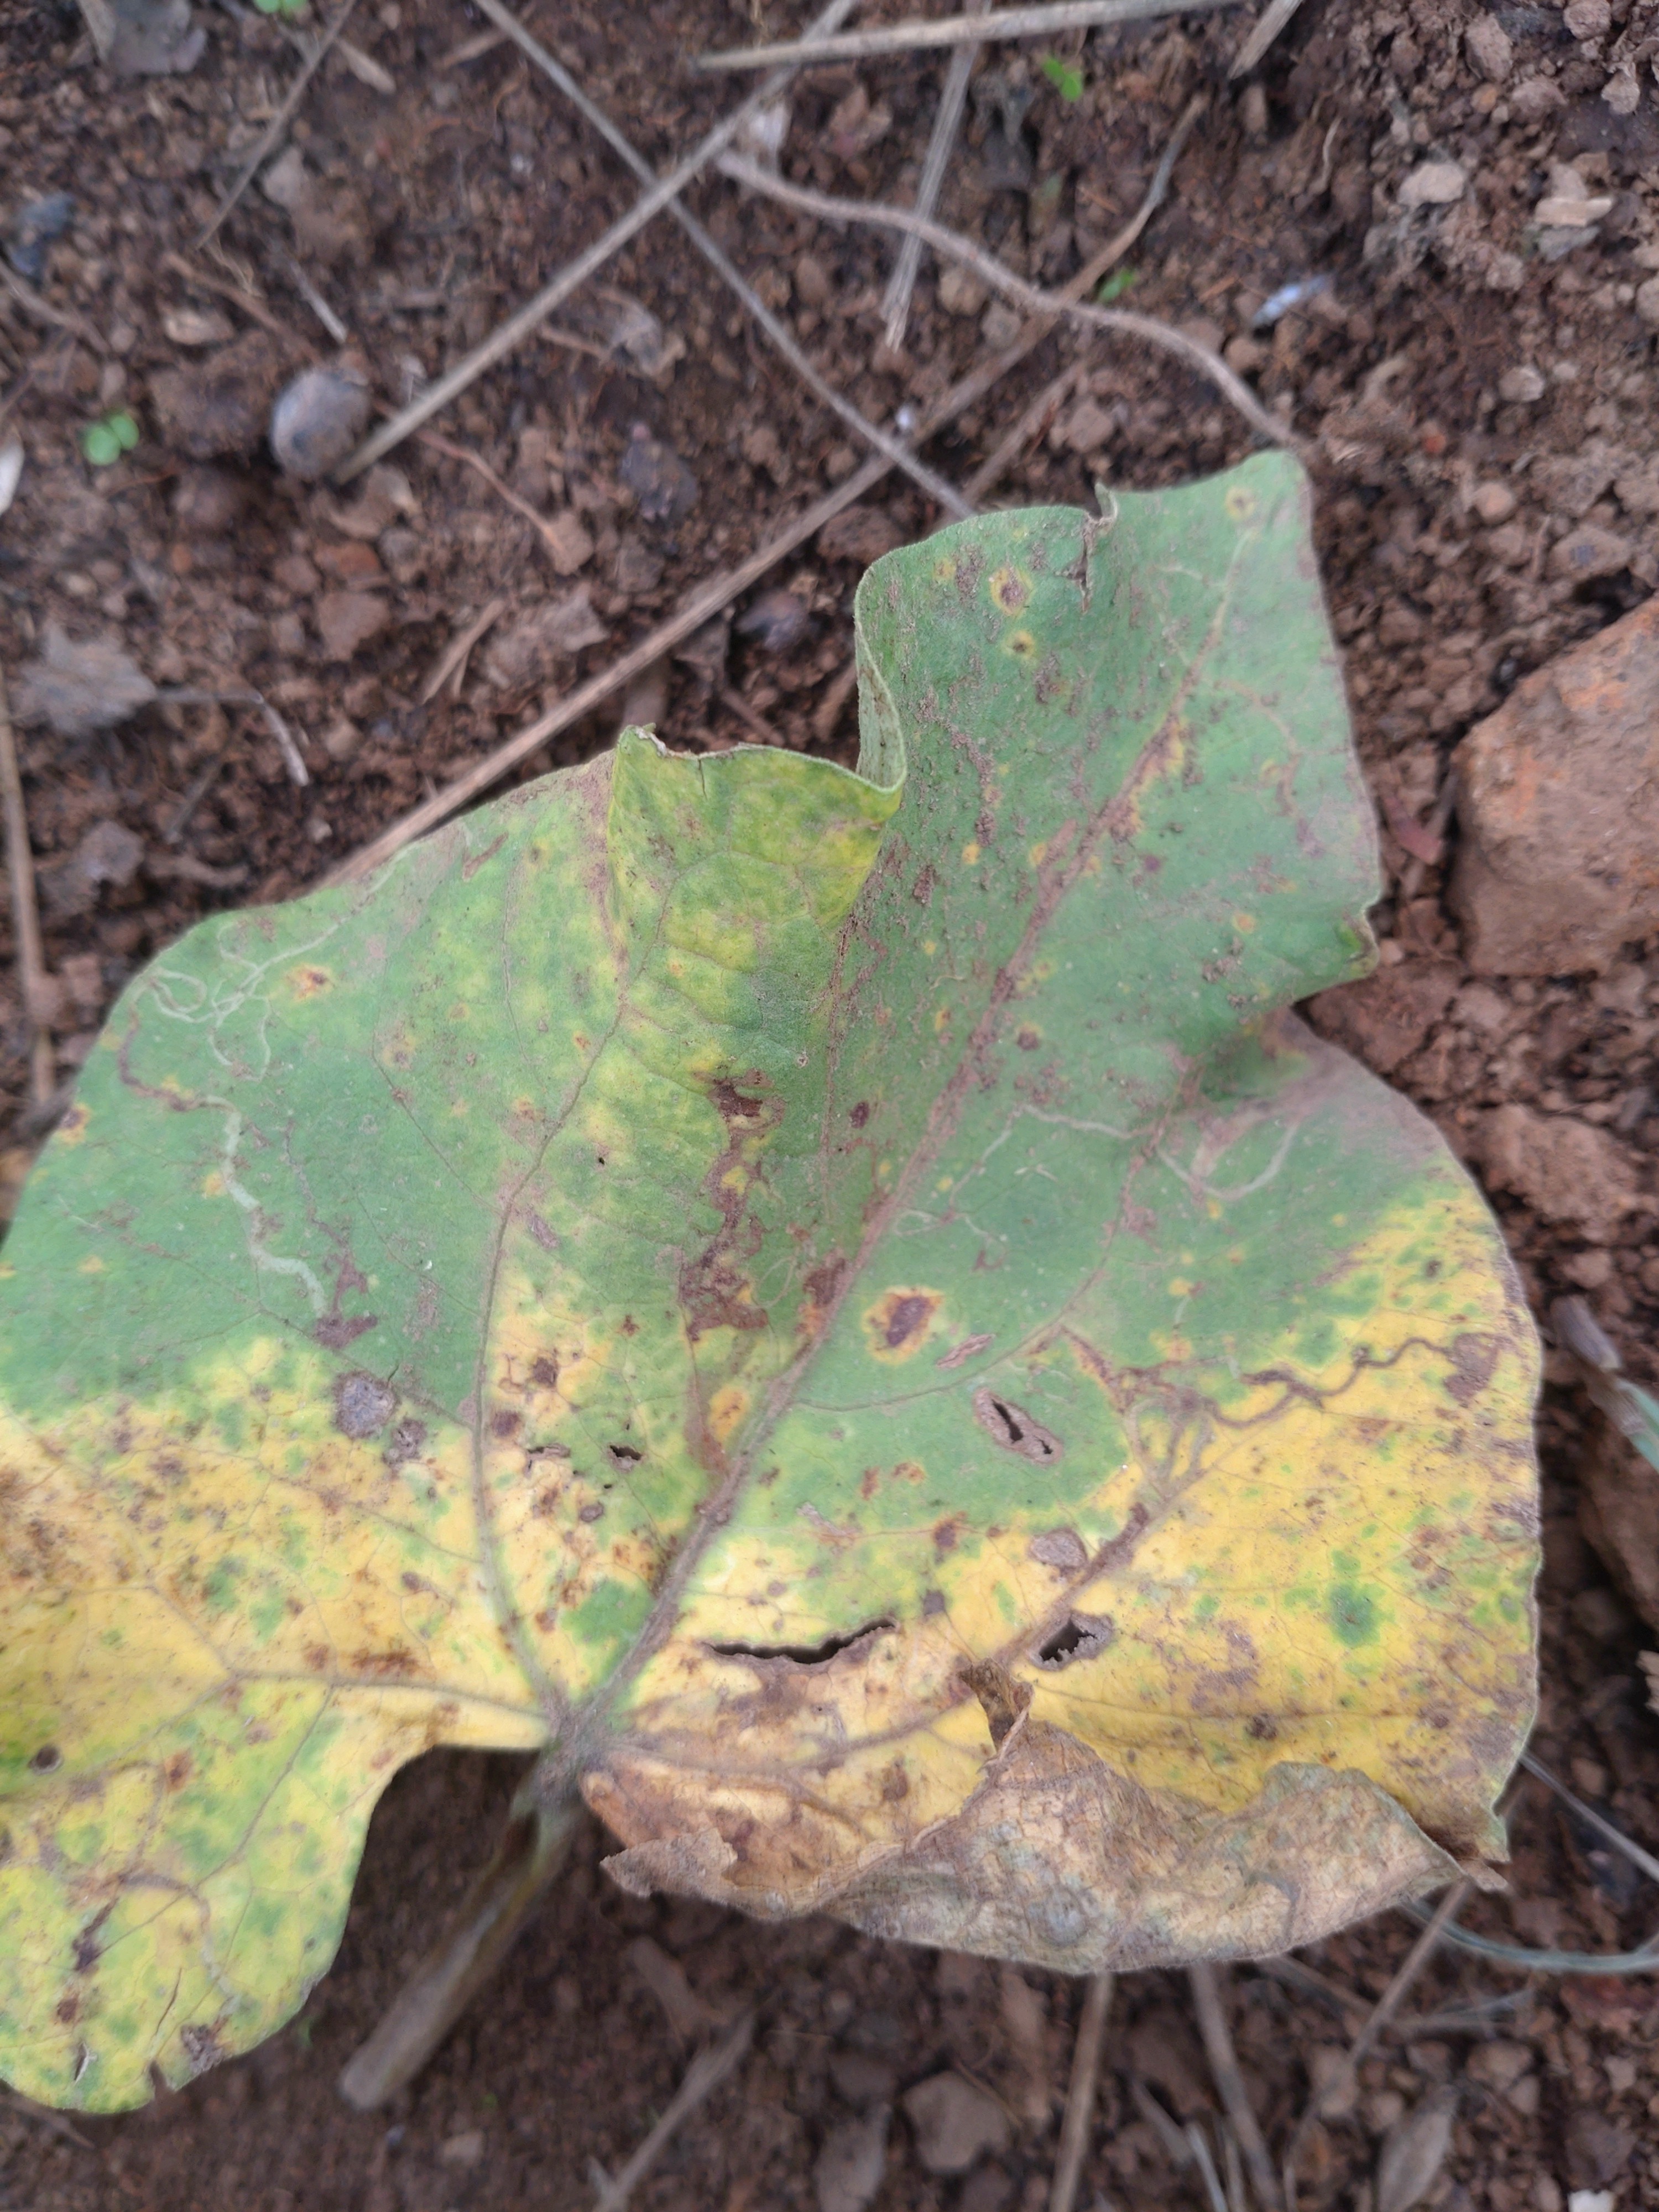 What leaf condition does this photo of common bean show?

rust
